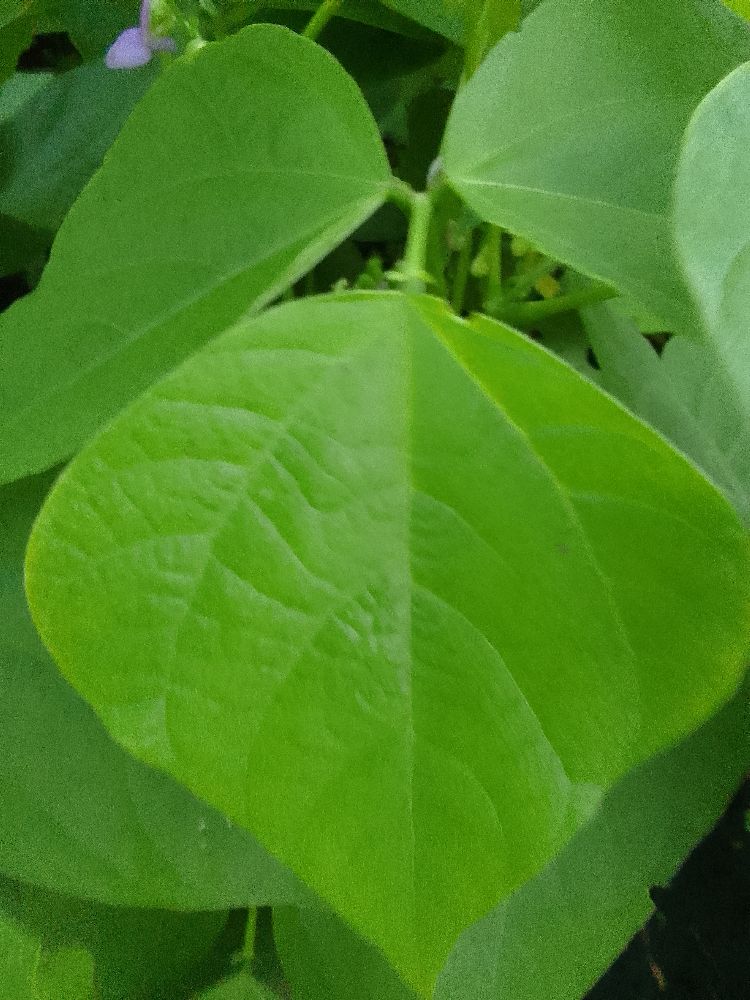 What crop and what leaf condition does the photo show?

common bean, healthy
